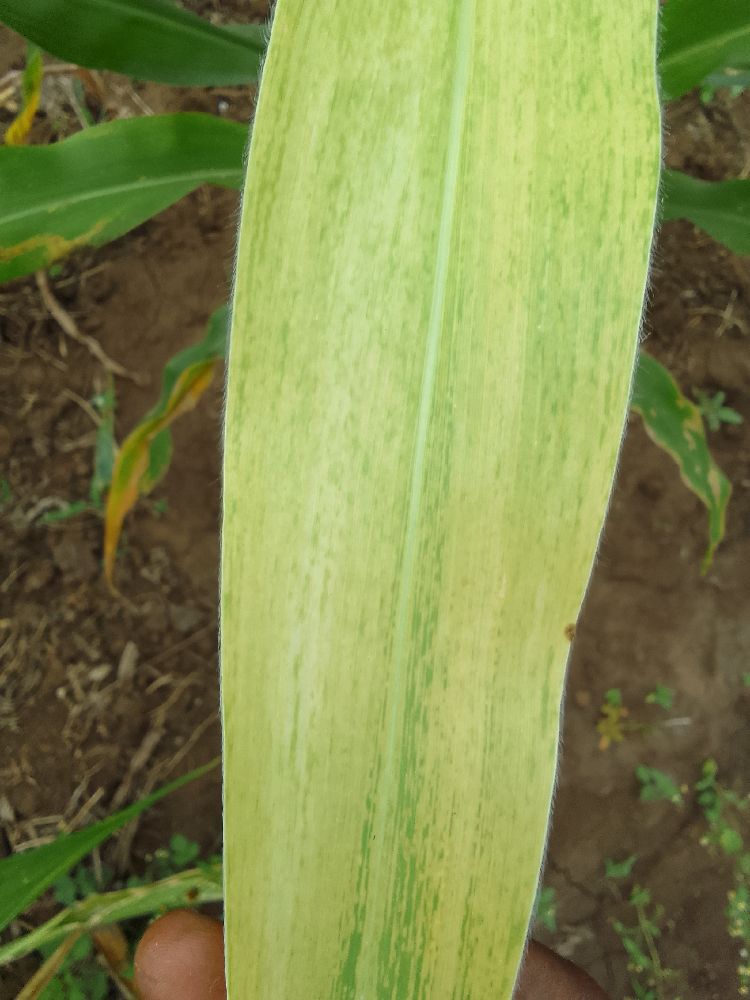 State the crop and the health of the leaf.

maize, maize lethal necrosis
